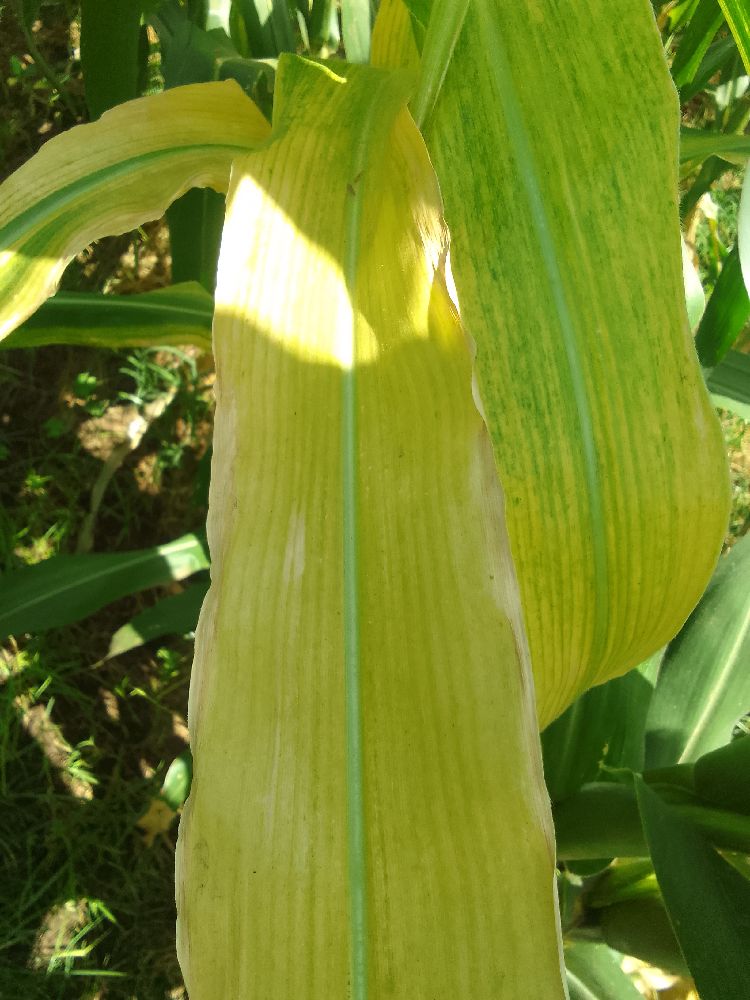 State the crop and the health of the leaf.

maize, maize lethal necrosis
